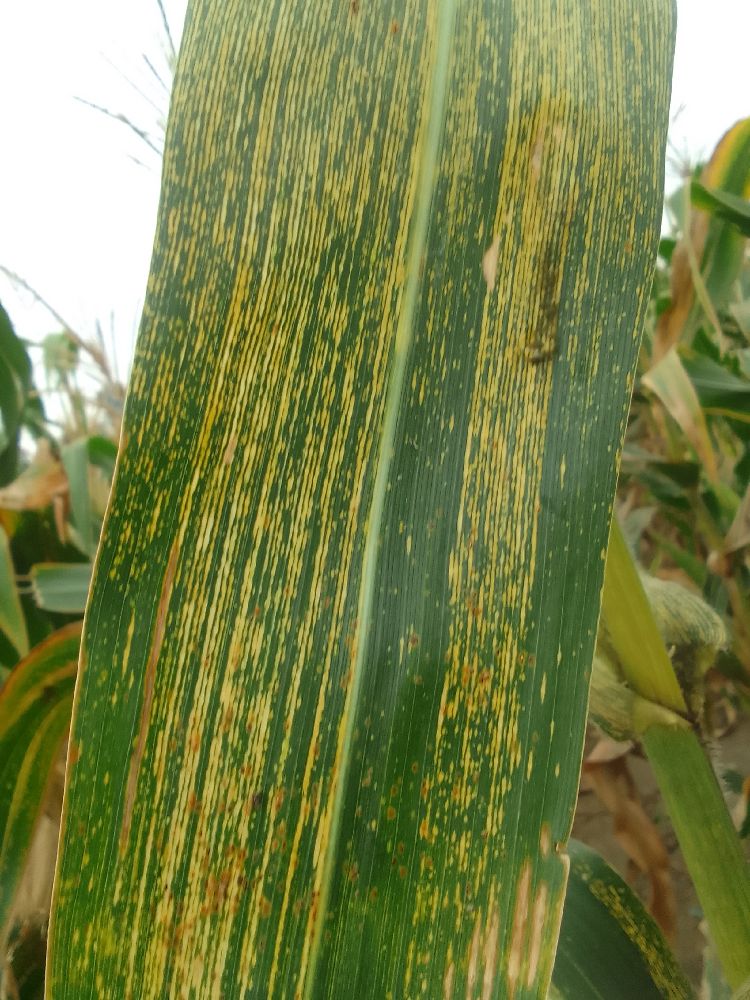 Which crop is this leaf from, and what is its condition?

maize, maize streak virus
